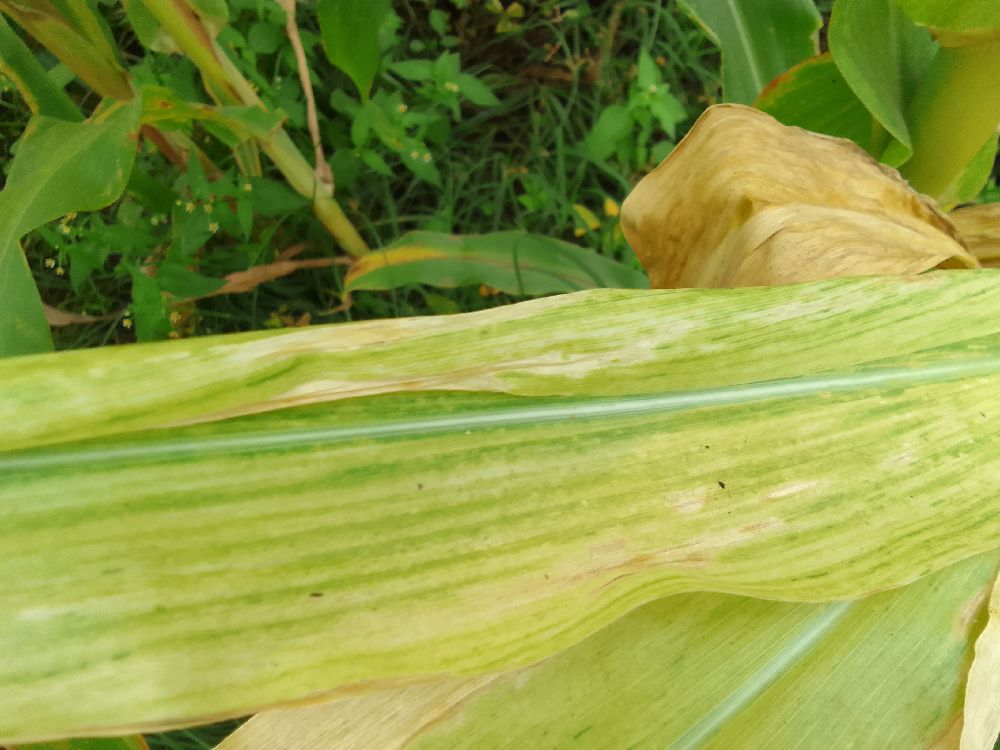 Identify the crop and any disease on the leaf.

maize, maize lethal necrosis
